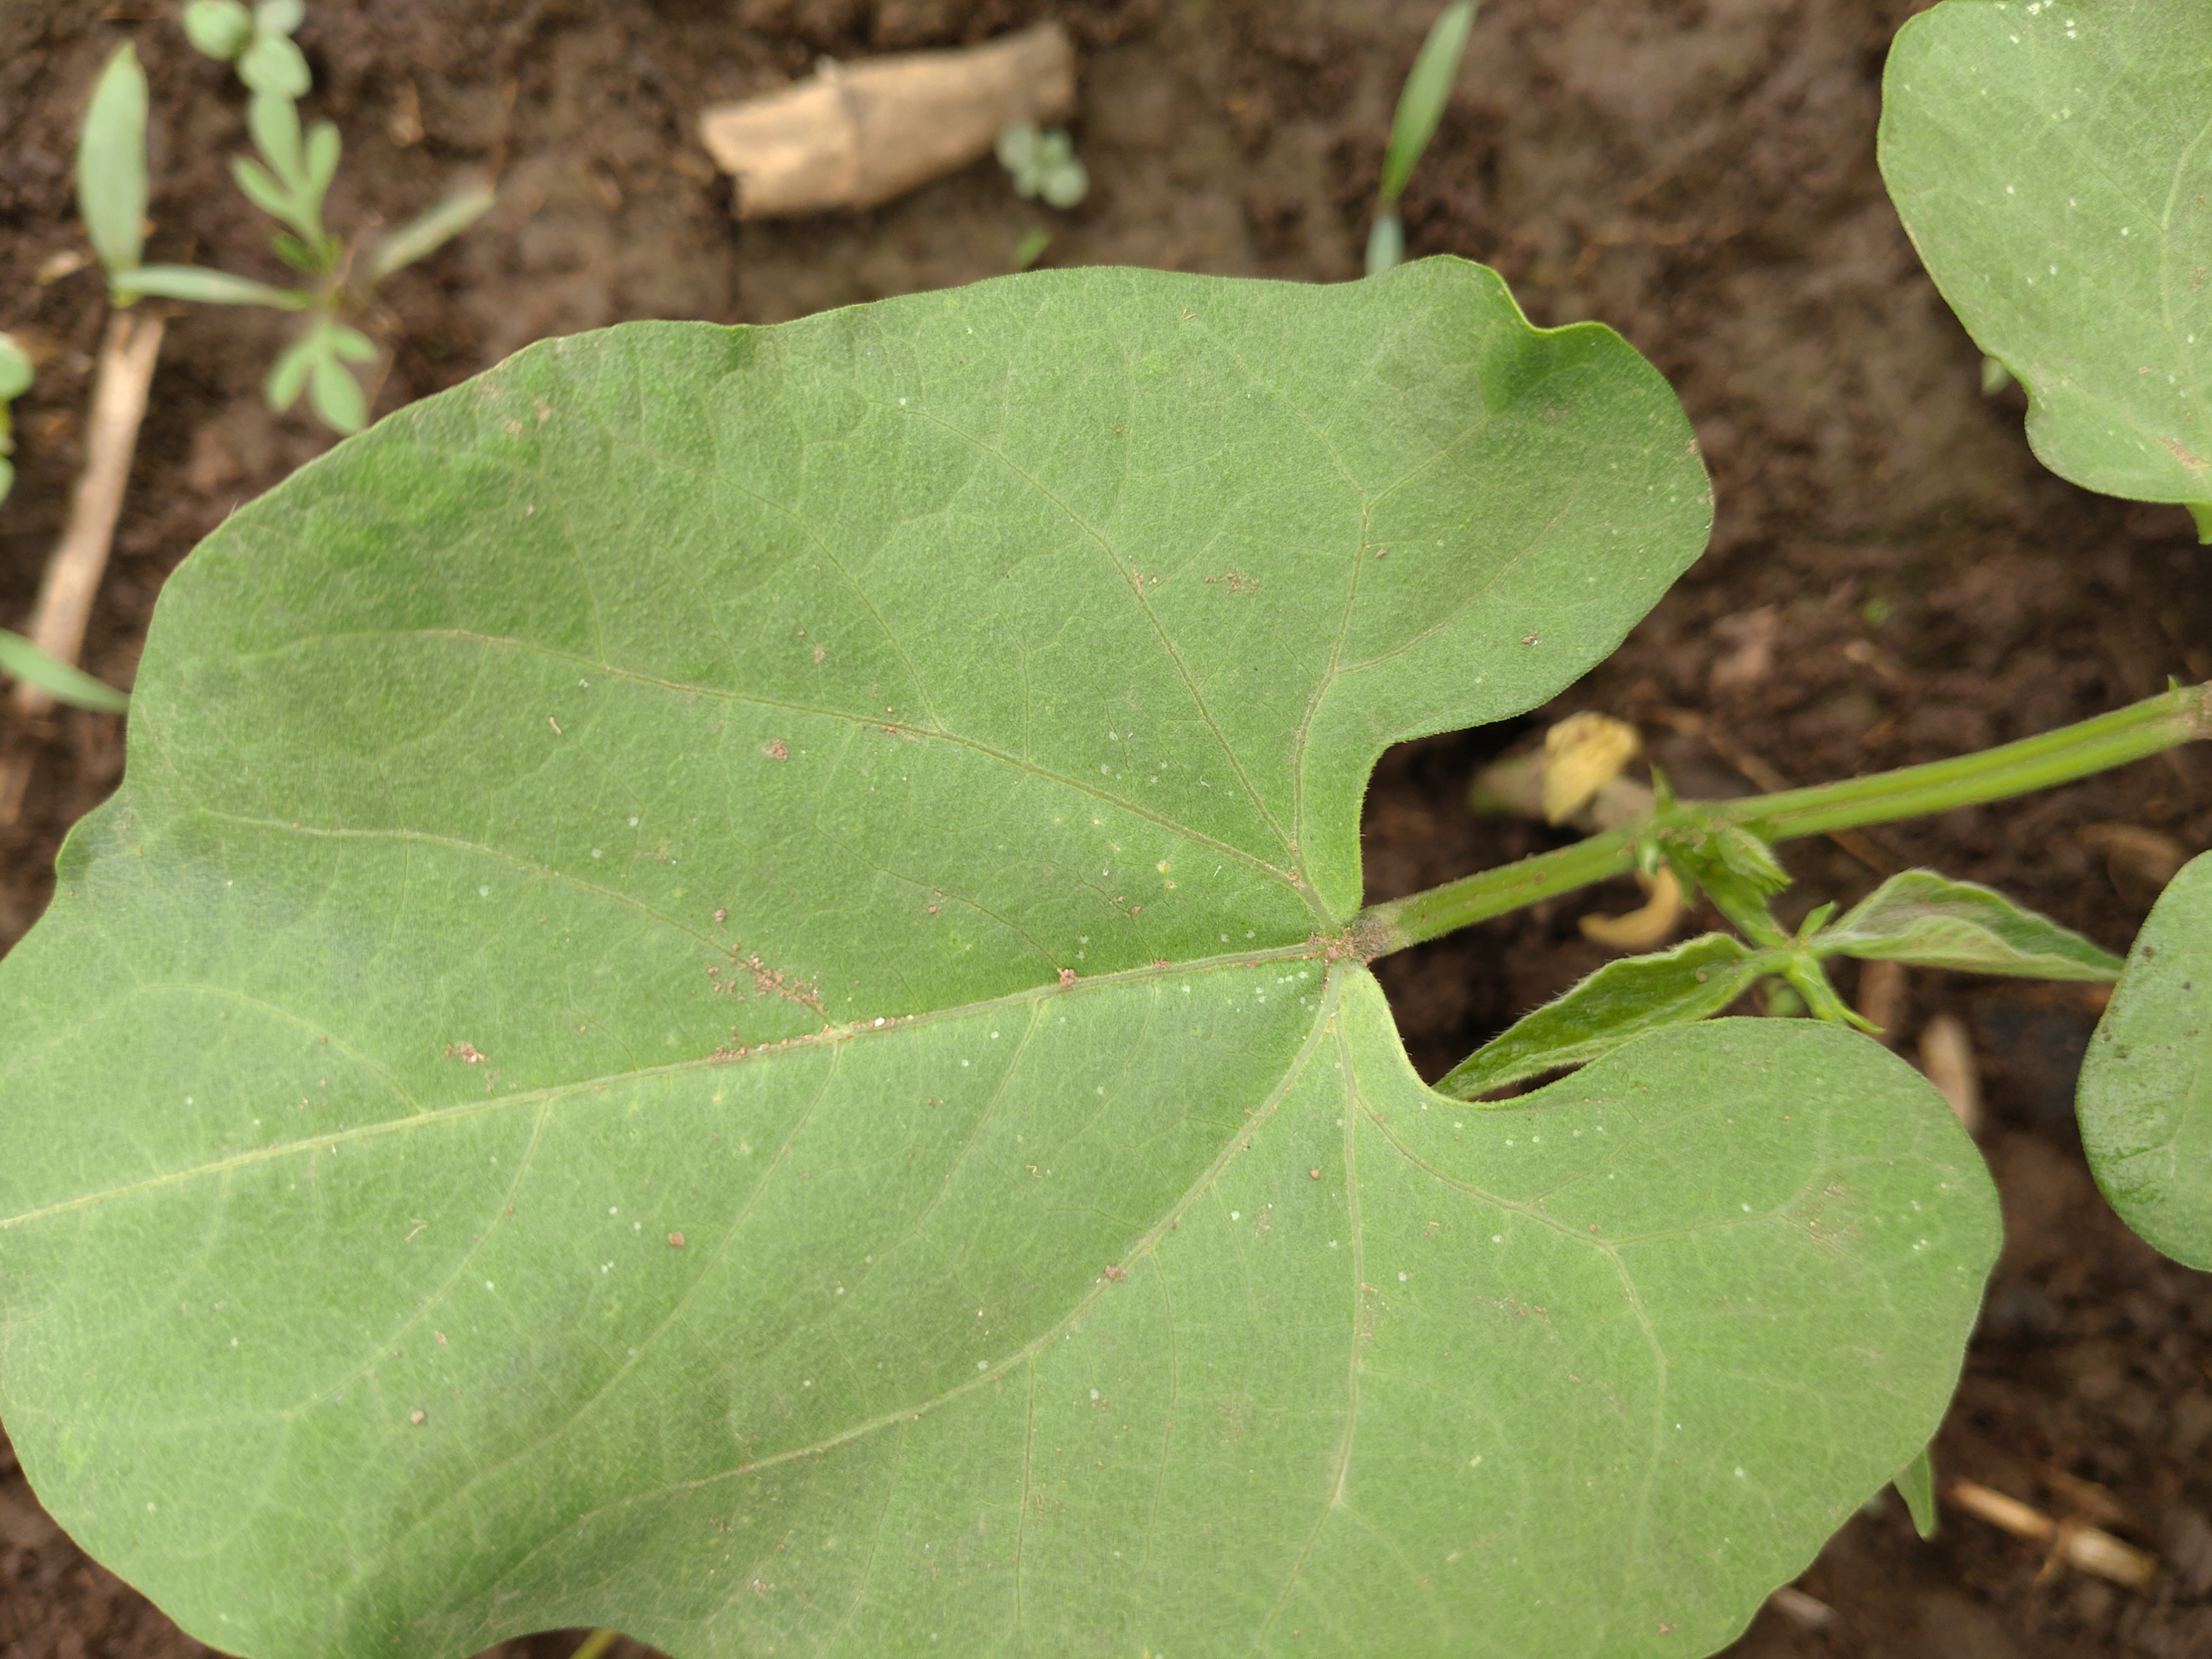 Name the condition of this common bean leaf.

healthy
